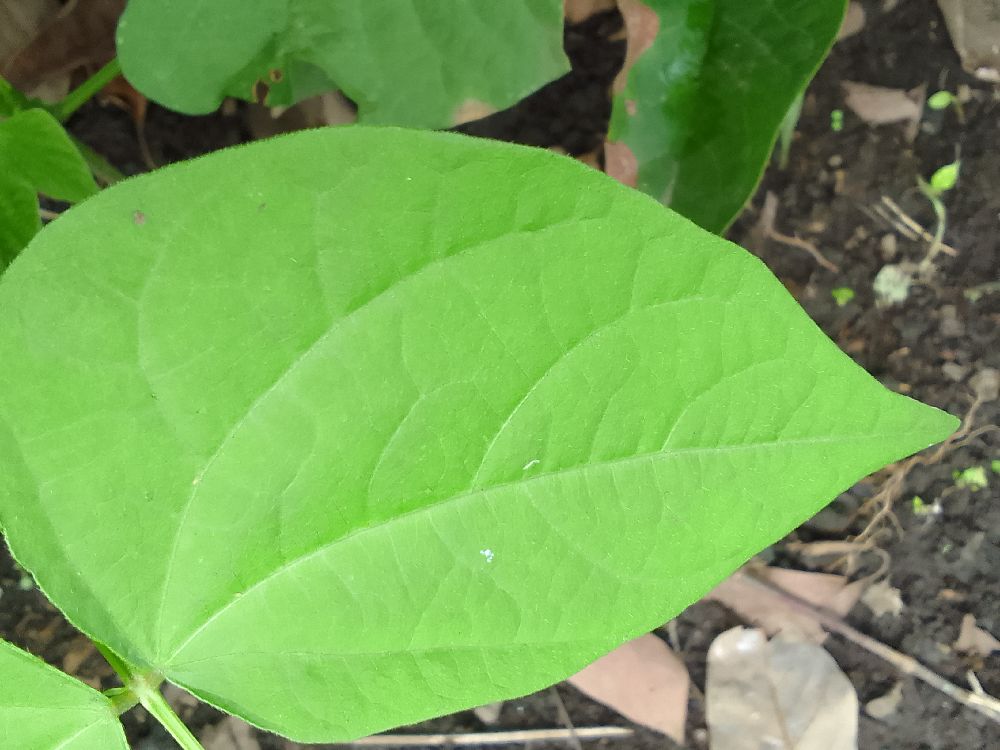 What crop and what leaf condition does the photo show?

common bean, healthy
